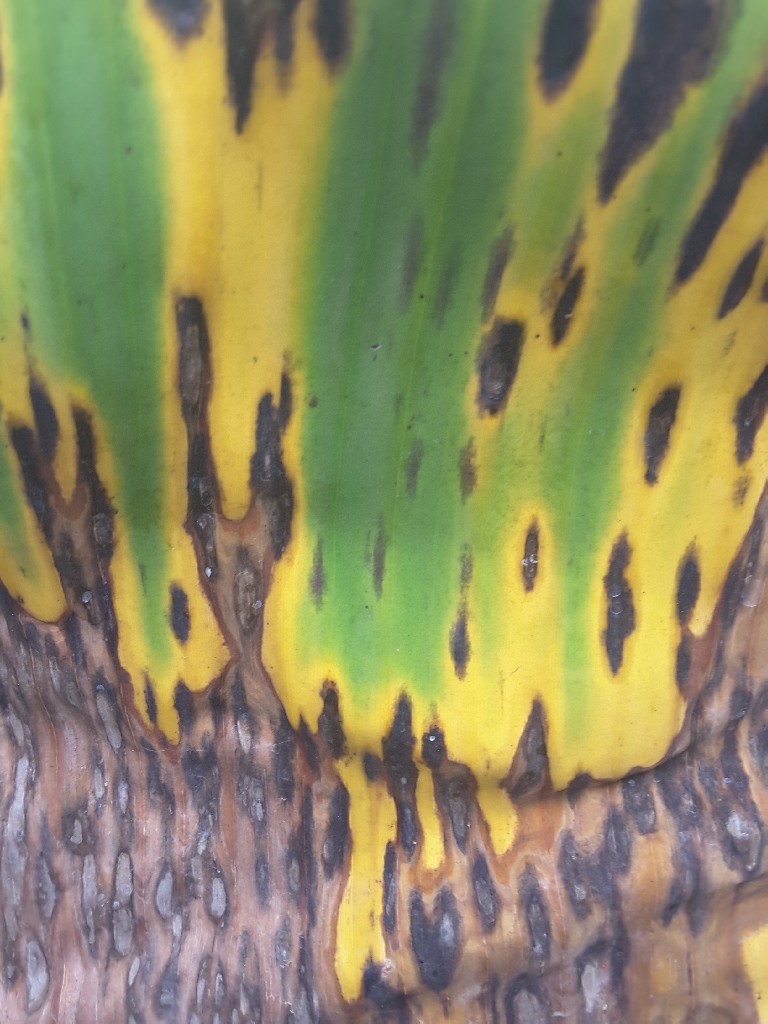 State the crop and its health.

banana, black sigatoka
